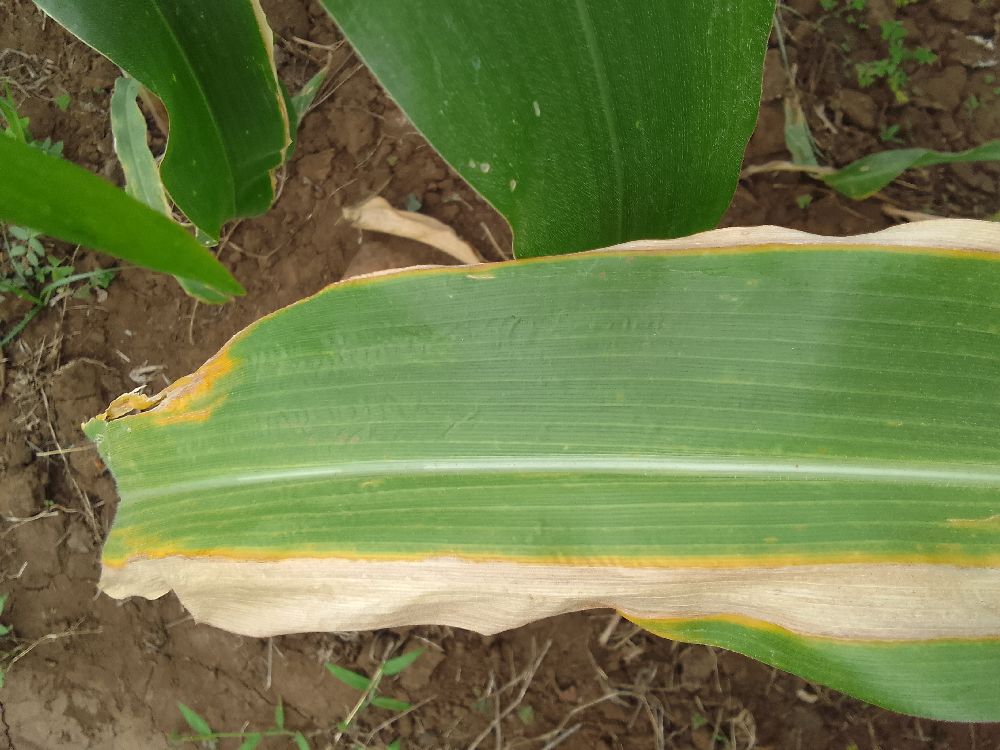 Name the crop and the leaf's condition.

maize, maize lethal necrosis
